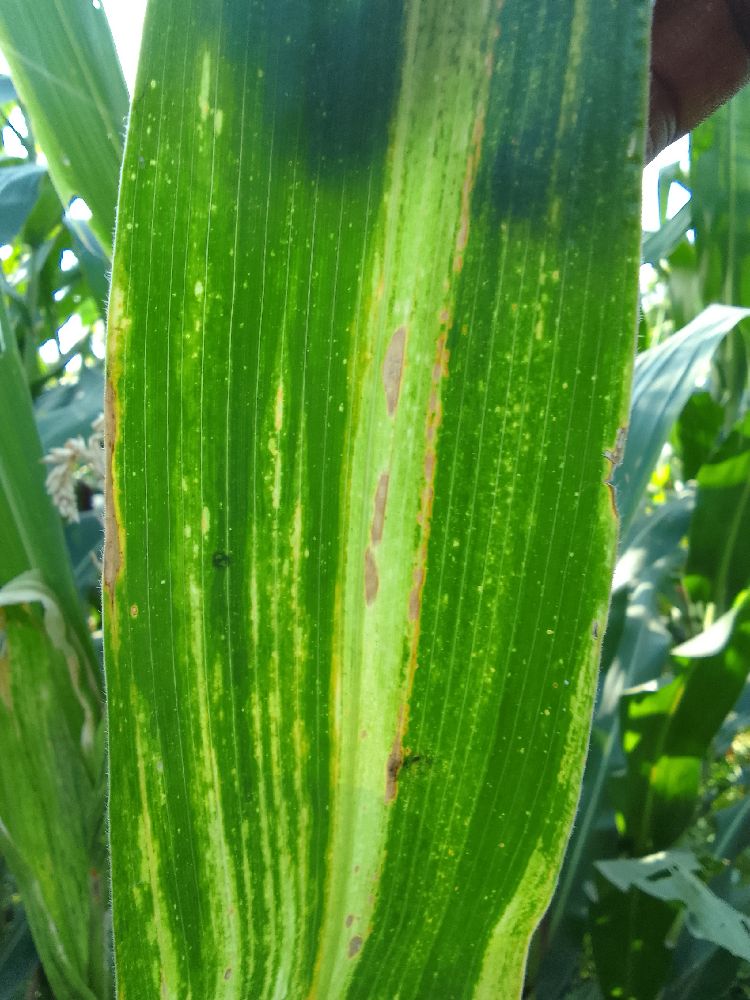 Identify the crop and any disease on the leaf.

maize, maize lethal necrosis
